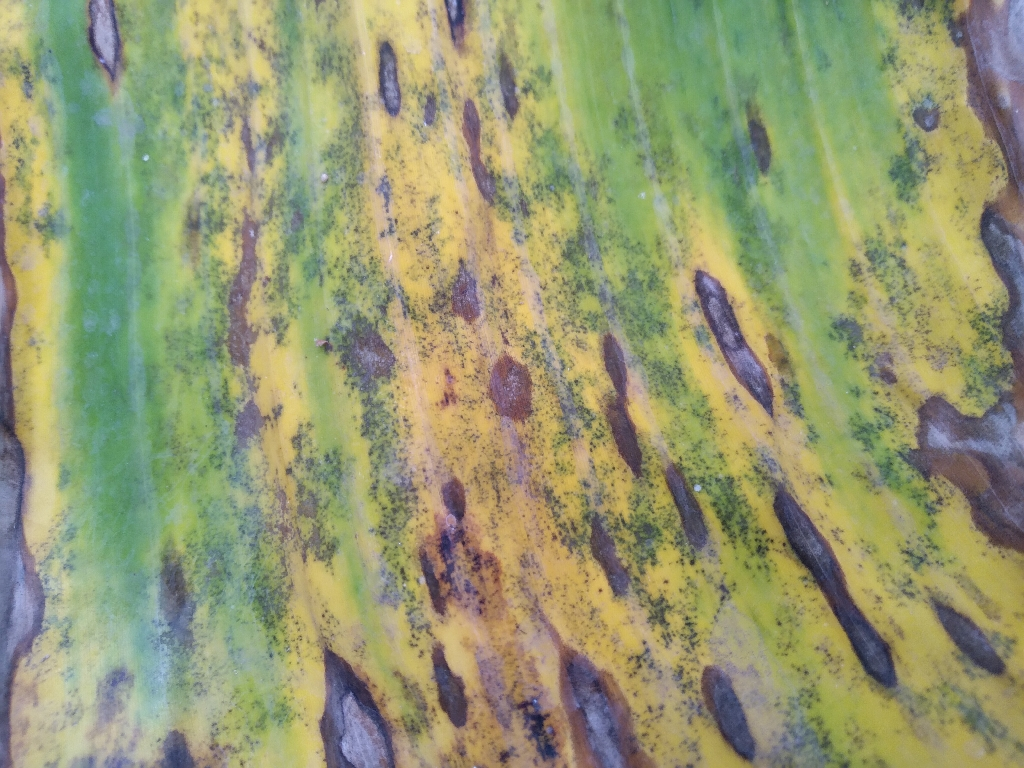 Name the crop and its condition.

banana, black sigatoka
